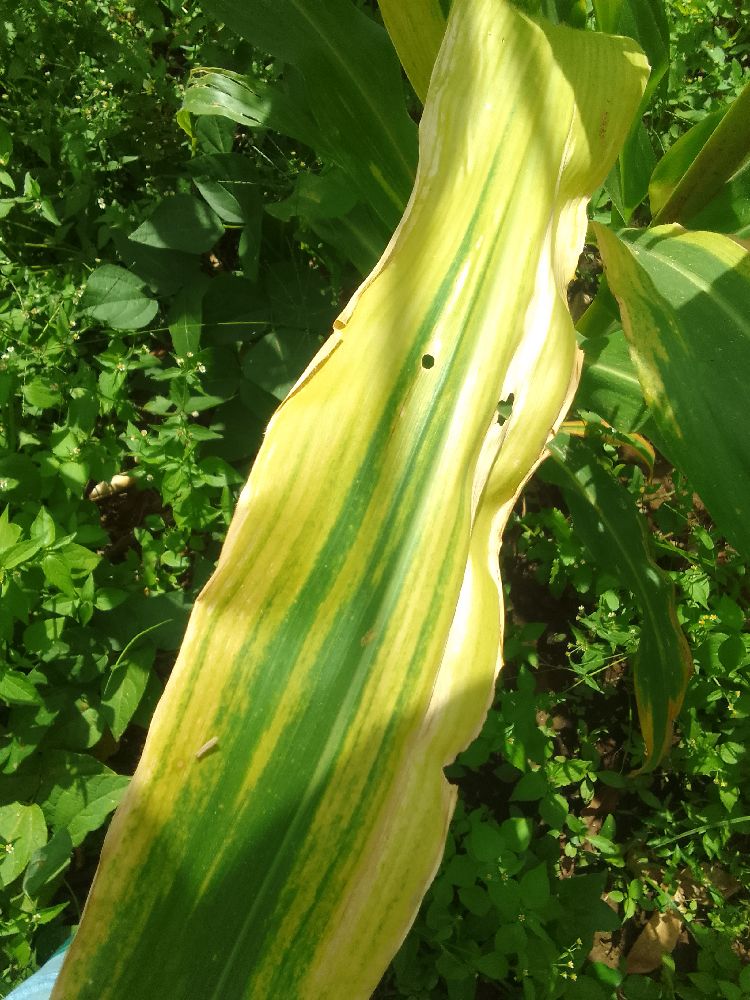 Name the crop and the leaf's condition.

maize, maize lethal necrosis
